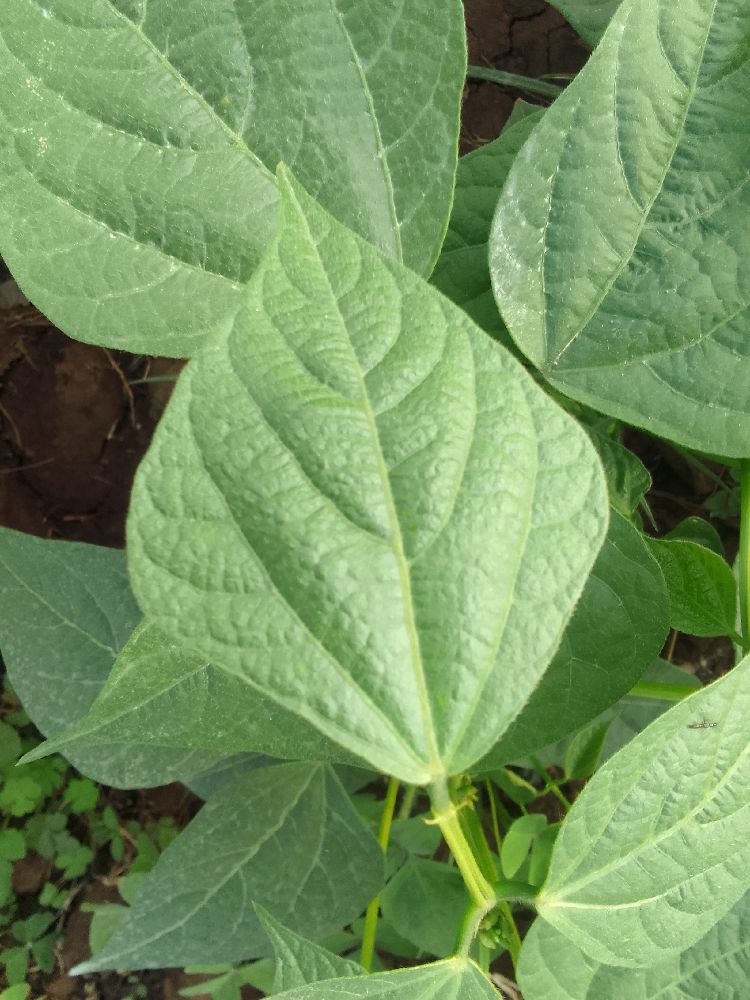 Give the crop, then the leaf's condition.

common bean, healthy
